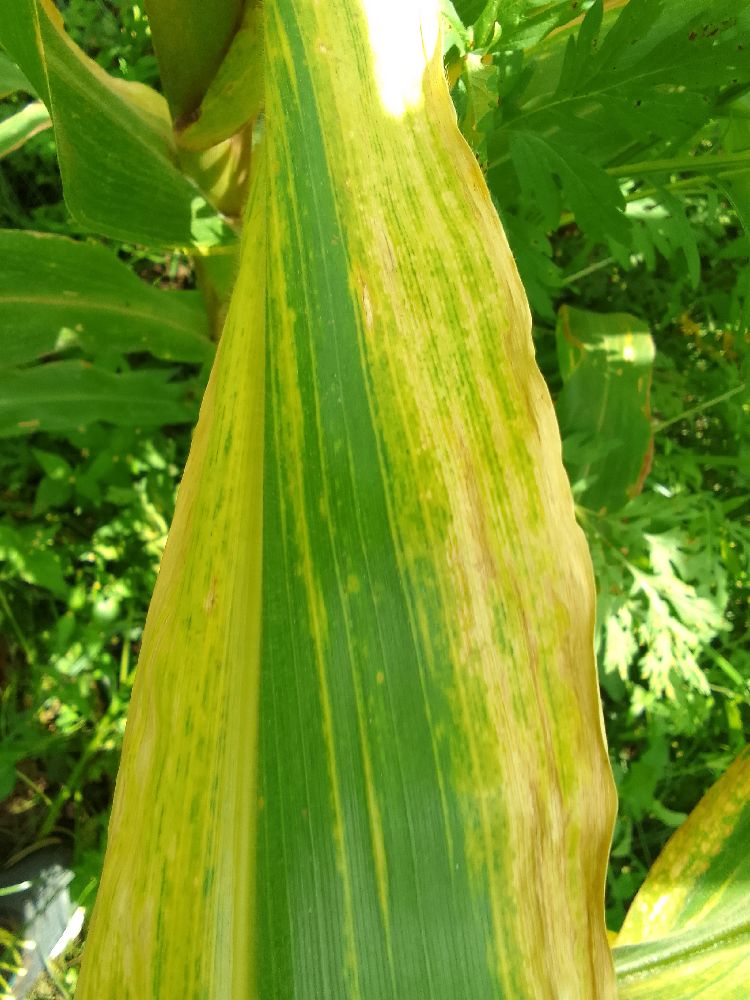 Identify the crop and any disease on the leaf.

maize, maize lethal necrosis
